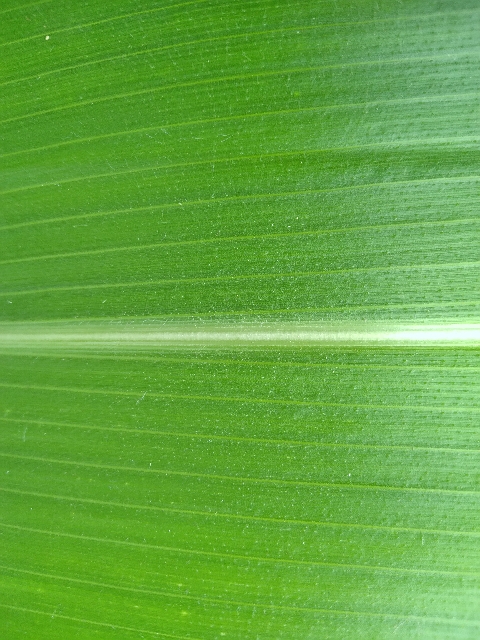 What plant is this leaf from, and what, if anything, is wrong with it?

maize, healthy
